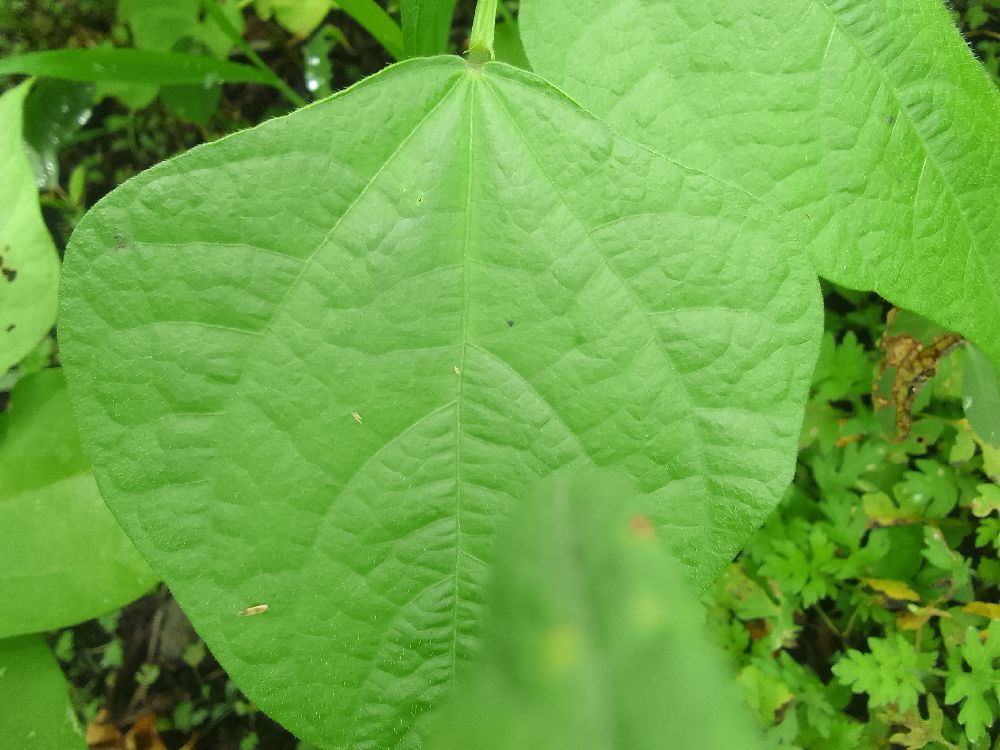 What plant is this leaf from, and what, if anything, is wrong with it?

common bean, healthy
